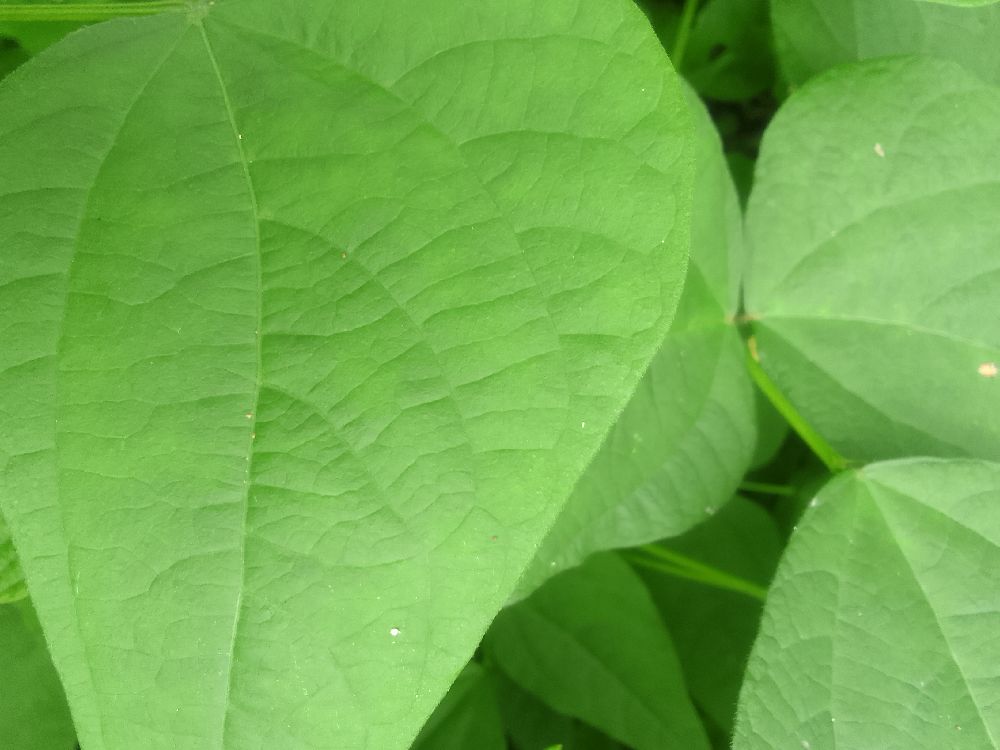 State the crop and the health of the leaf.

common bean, healthy
